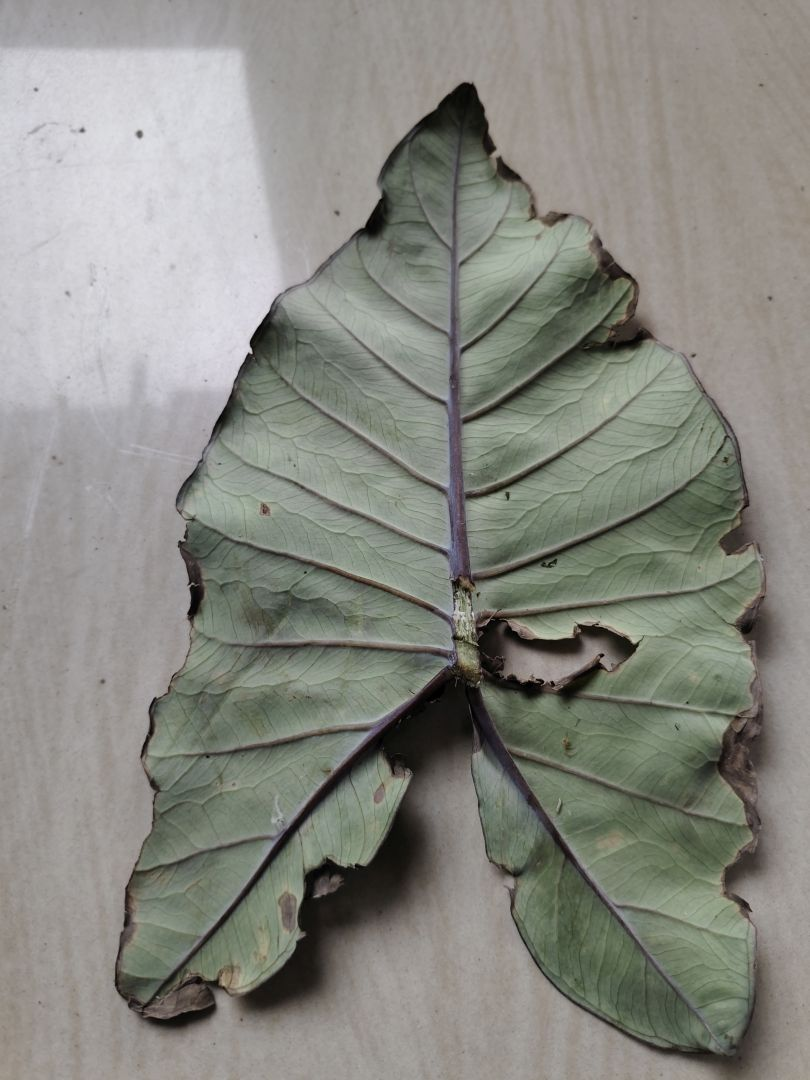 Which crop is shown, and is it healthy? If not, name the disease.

taro, leaf blight
